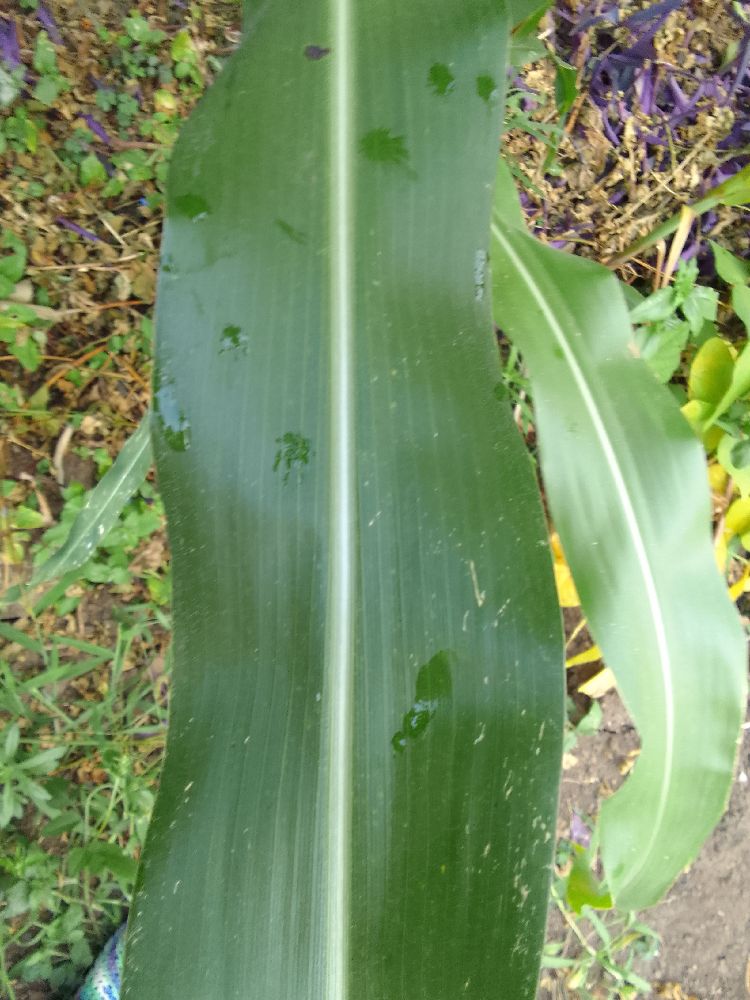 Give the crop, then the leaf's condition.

maize, healthy
